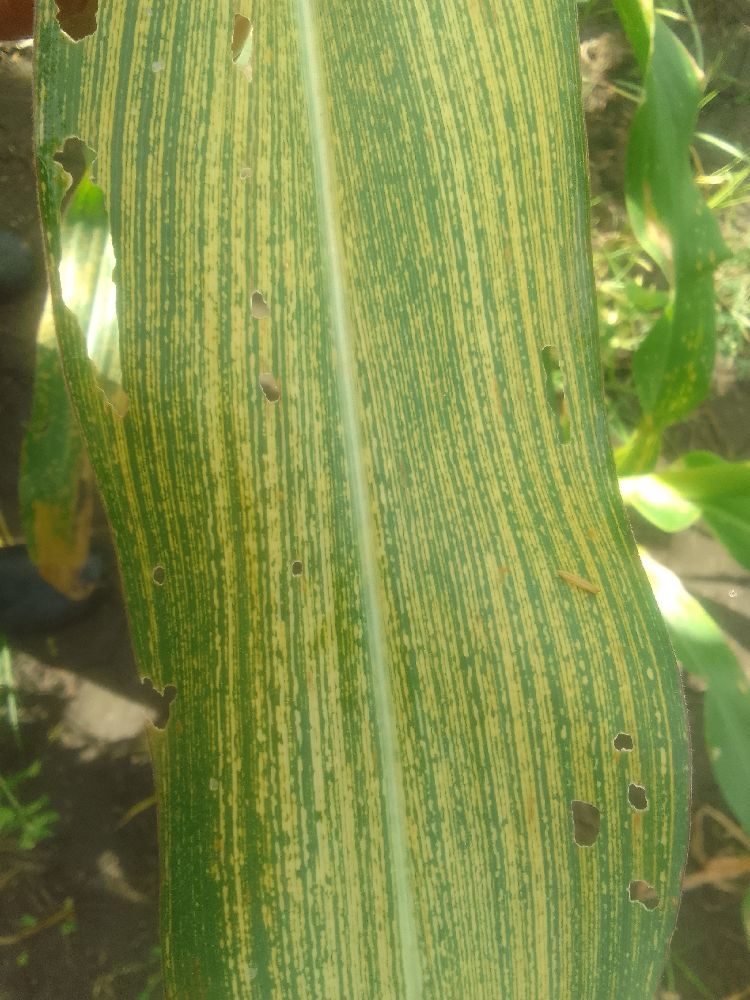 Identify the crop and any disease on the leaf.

maize, maize streak virus
